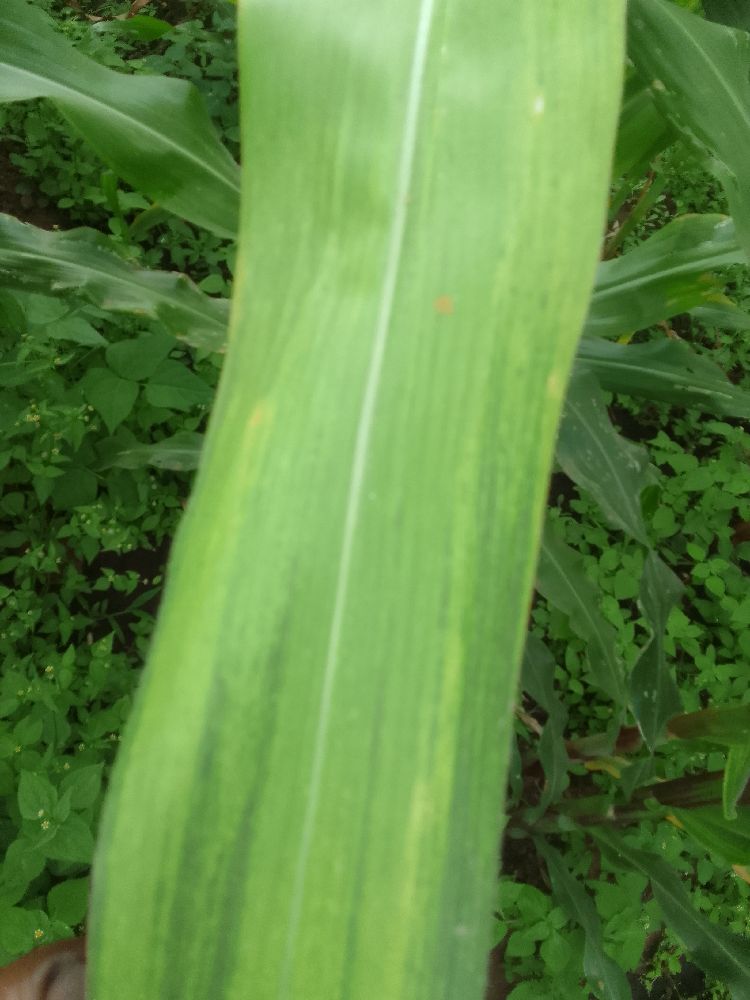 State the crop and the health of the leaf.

maize, maize lethal necrosis
